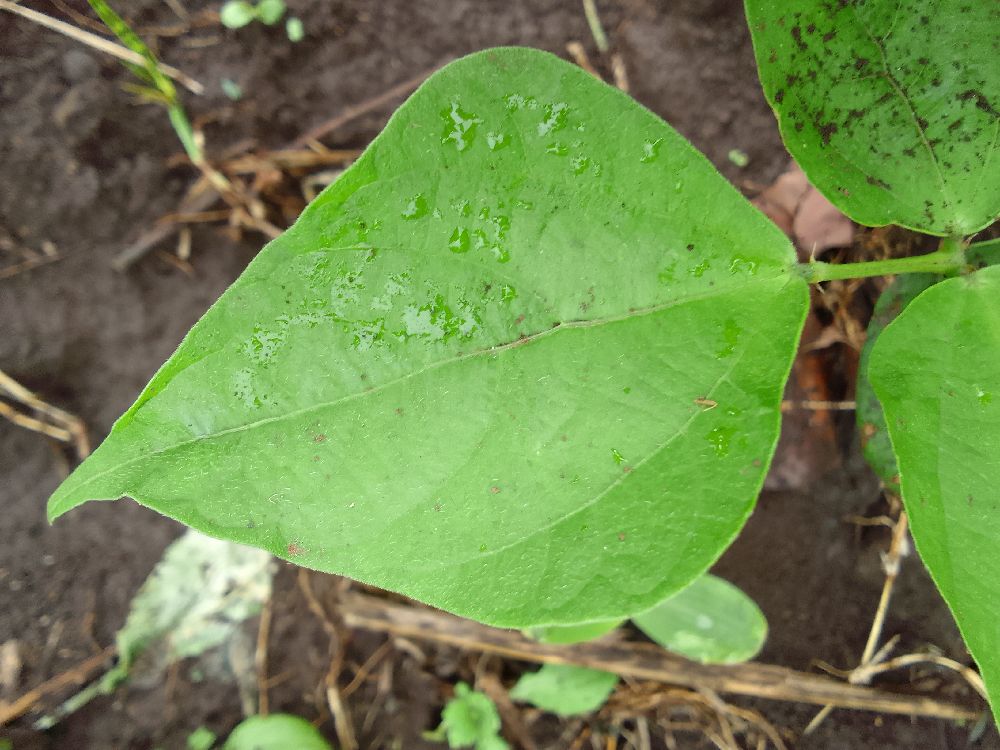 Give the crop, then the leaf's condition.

common bean, healthy
